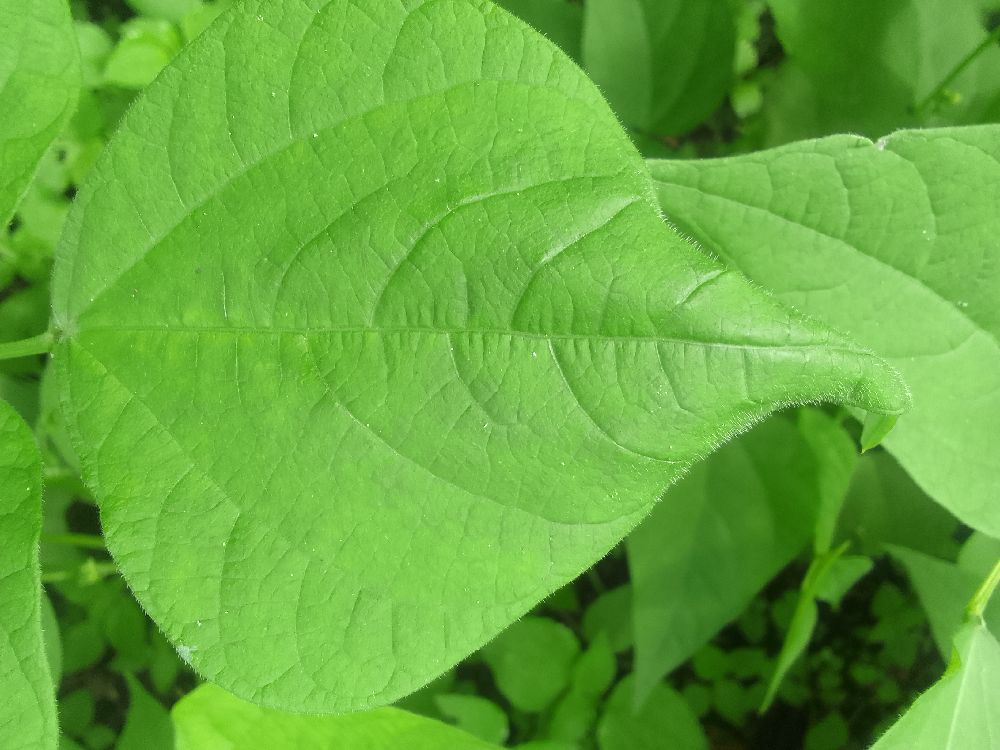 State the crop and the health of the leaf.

common bean, healthy
